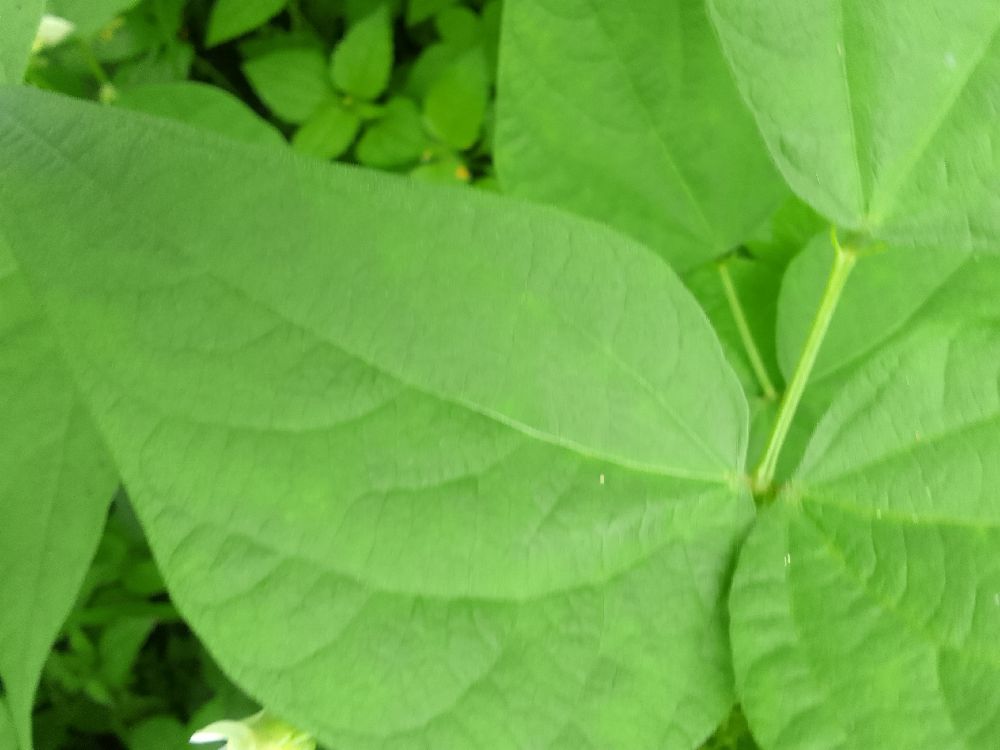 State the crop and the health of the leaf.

common bean, healthy
